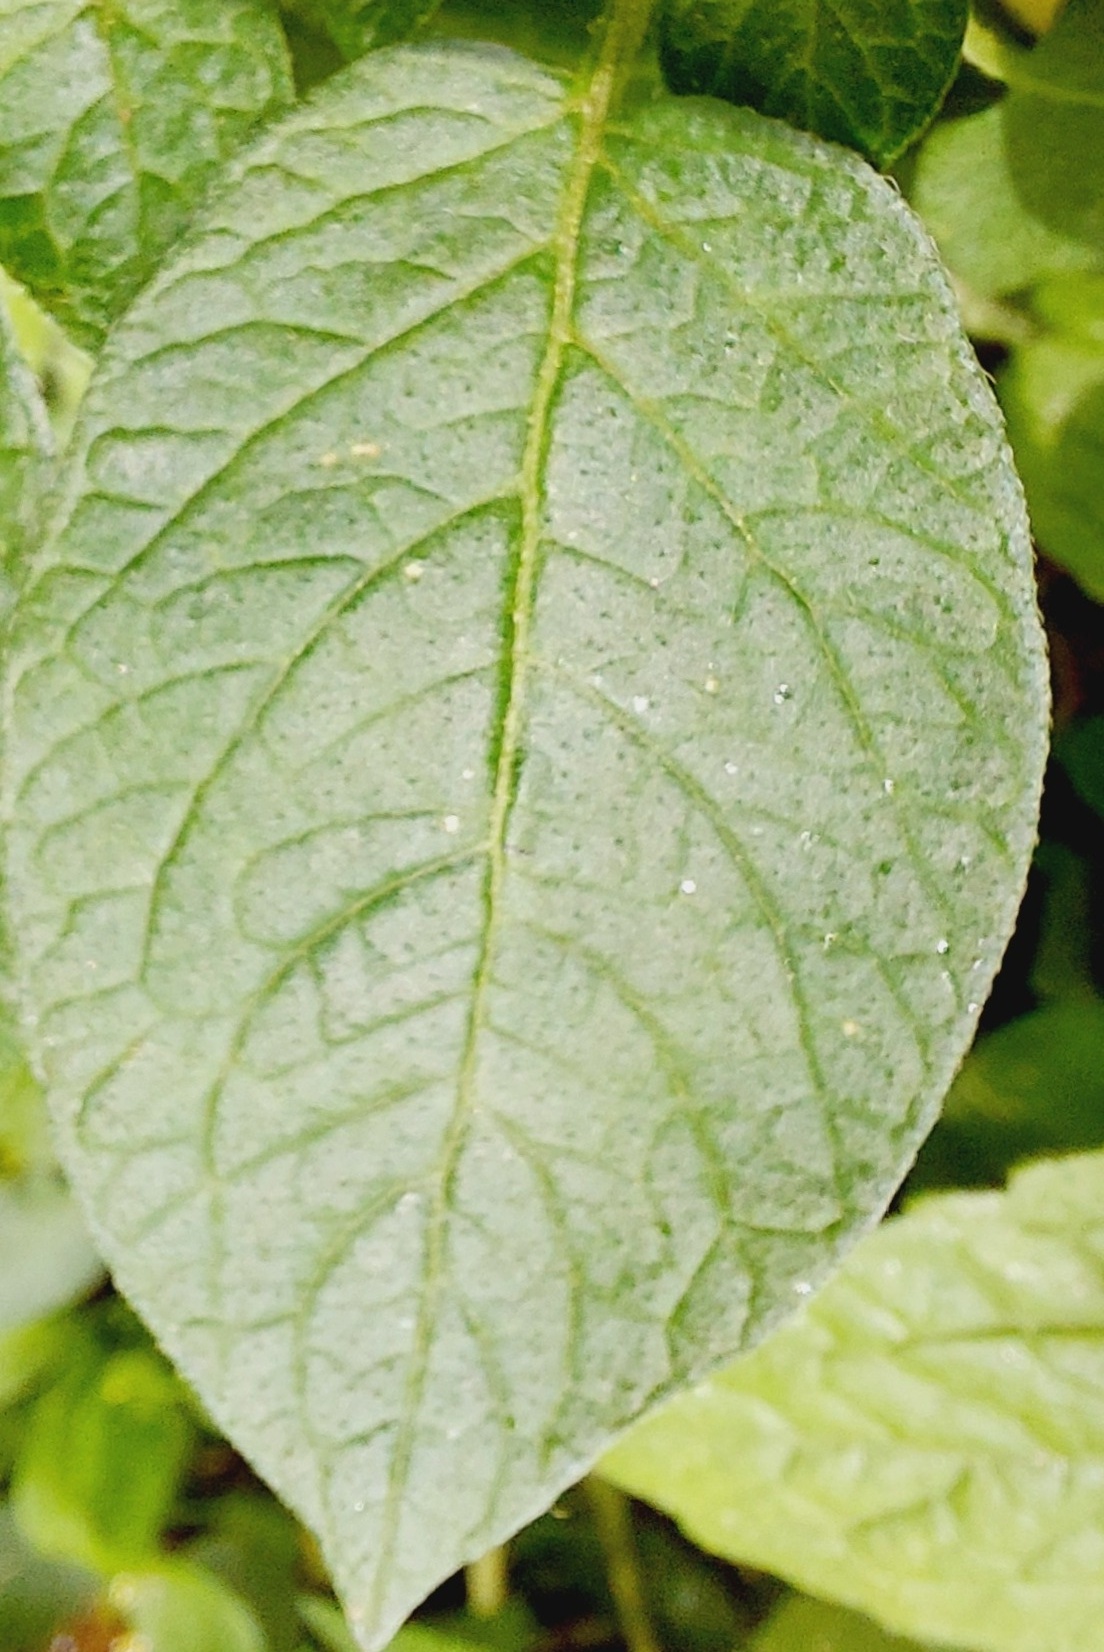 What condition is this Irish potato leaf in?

healthy
